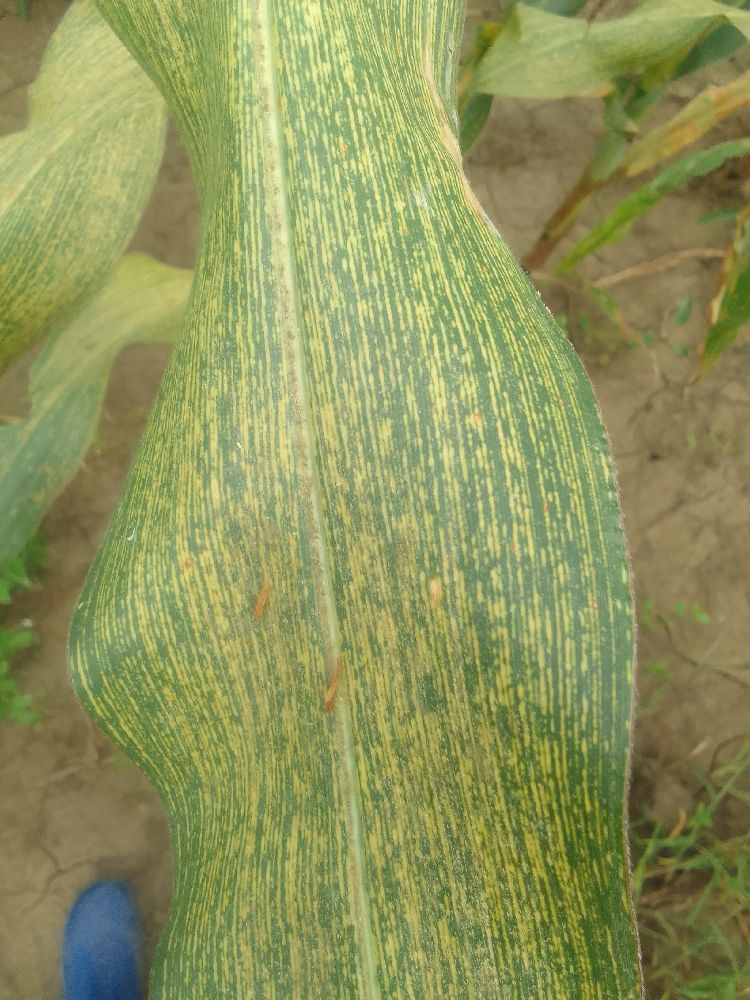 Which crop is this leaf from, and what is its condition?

maize, maize streak virus
